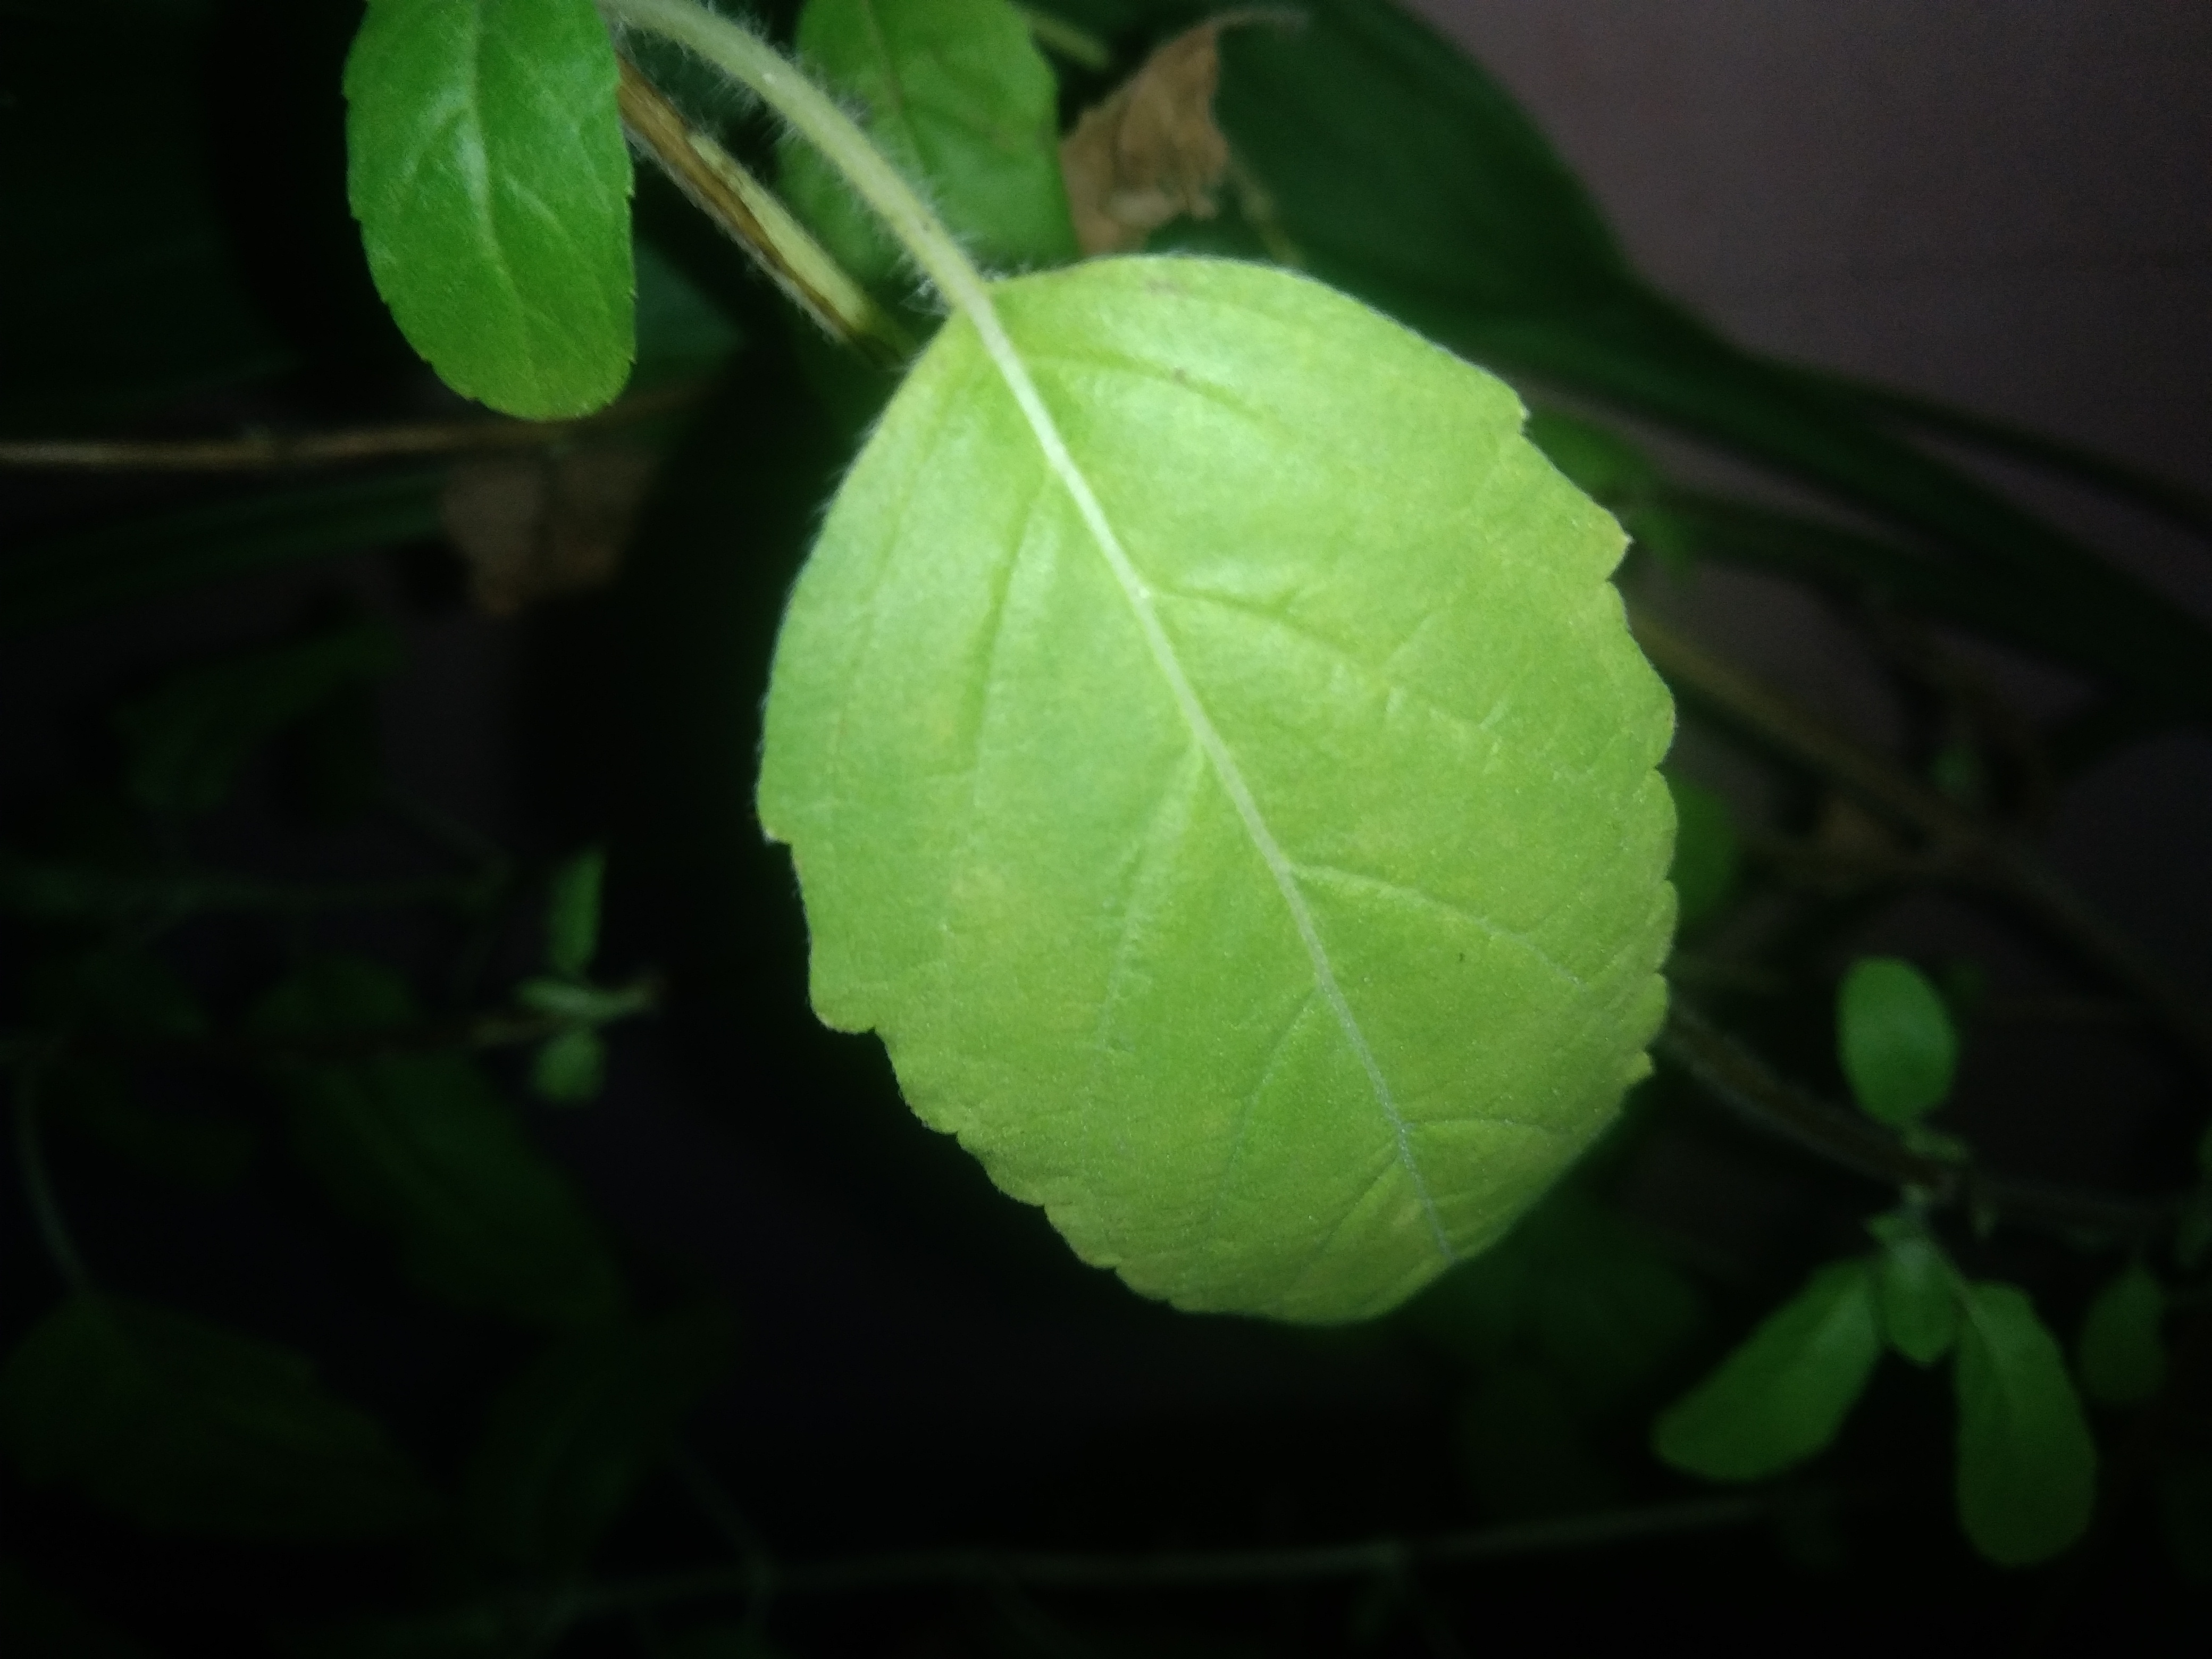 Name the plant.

tulshi
